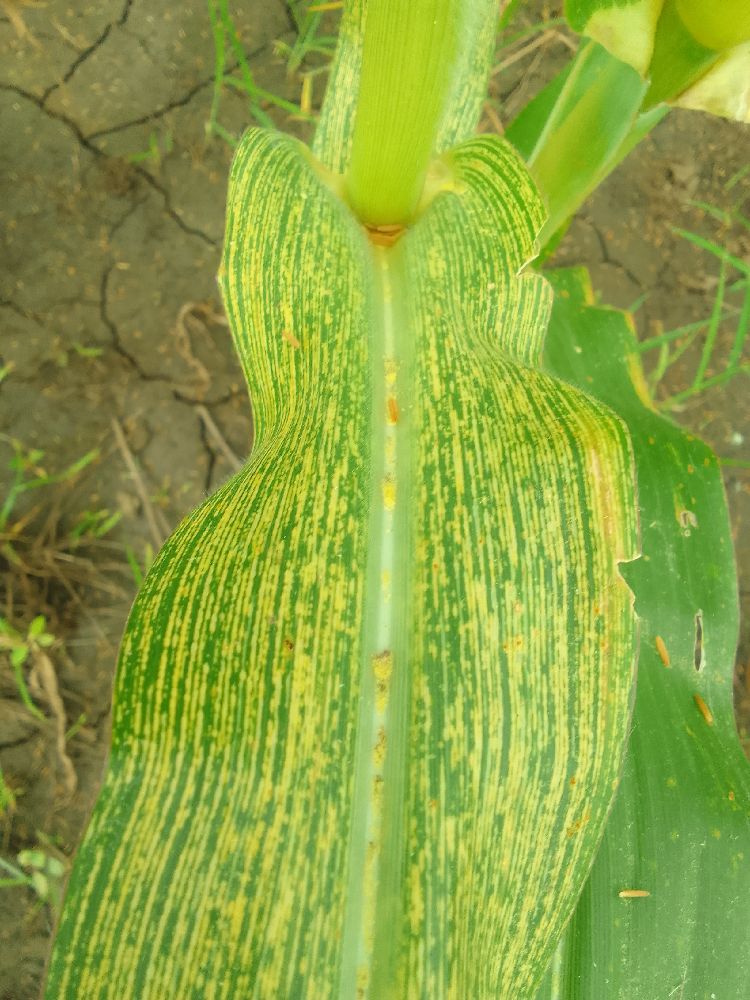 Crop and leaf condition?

maize, maize streak virus
